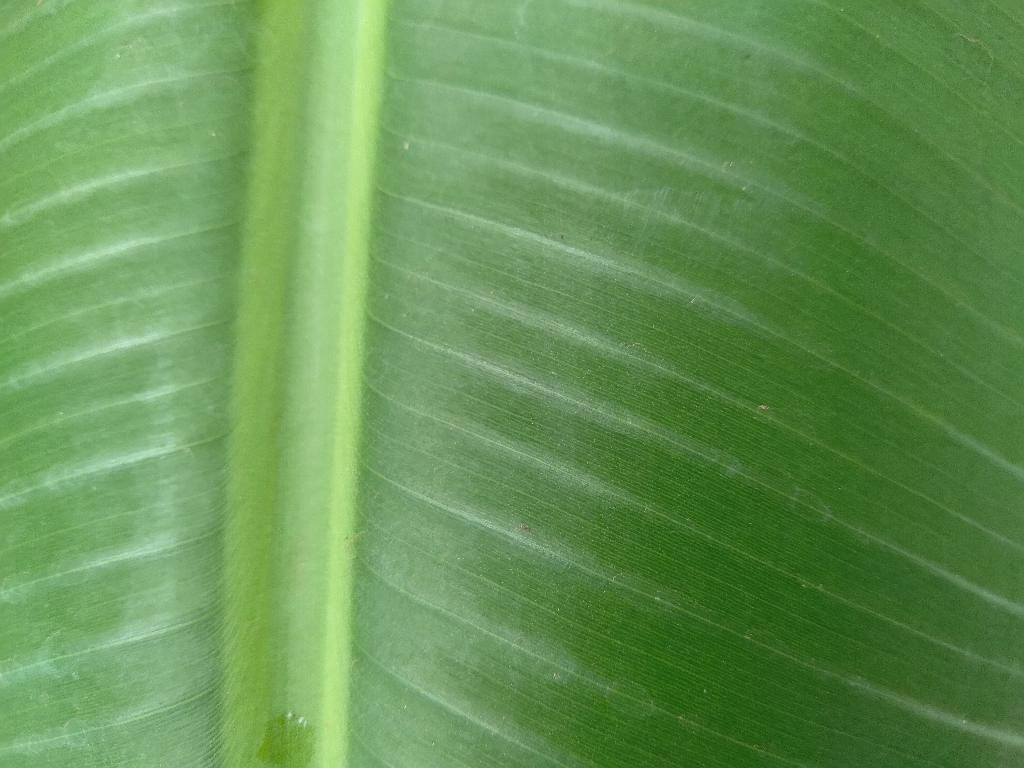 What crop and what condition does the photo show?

banana, healthy
